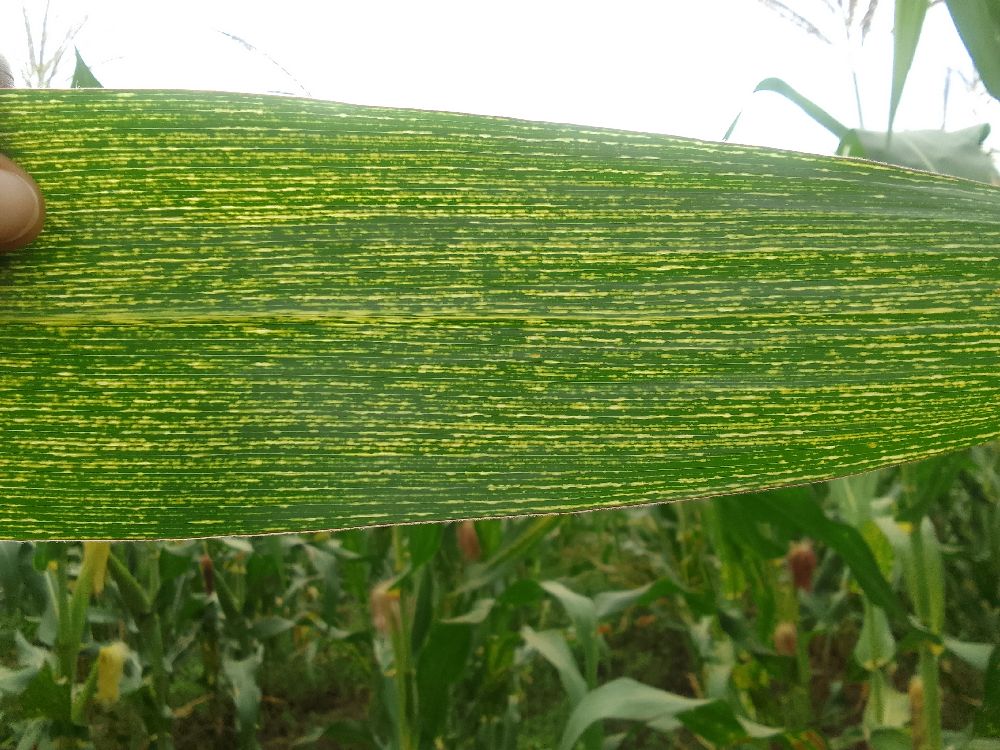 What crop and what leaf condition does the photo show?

maize, maize streak virus
